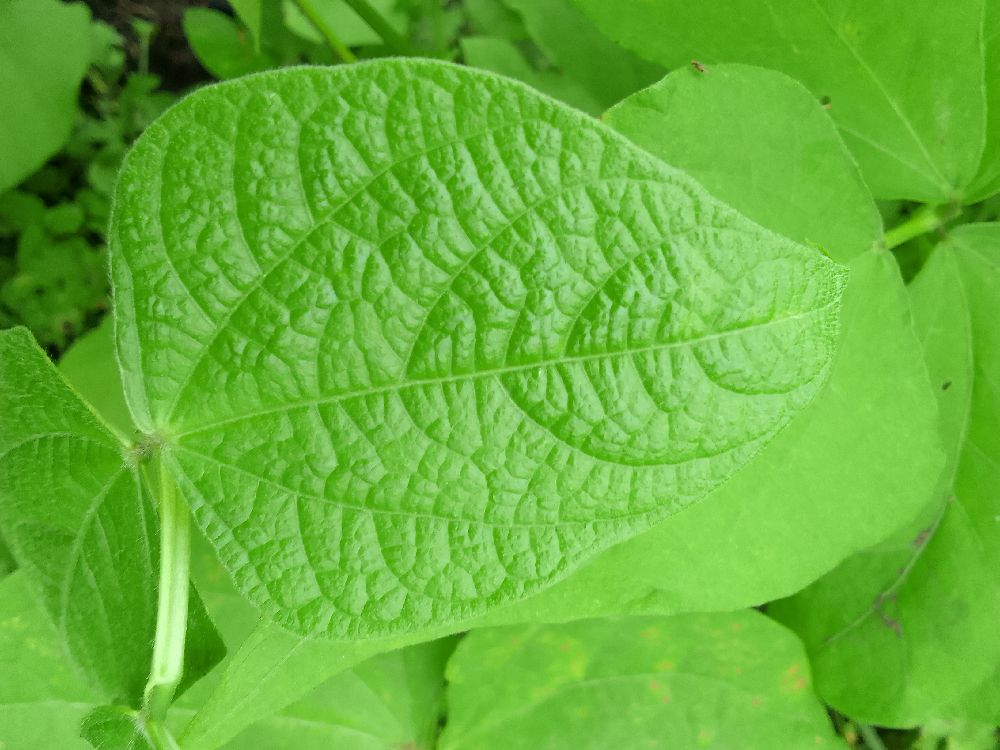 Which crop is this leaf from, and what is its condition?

common bean, healthy
